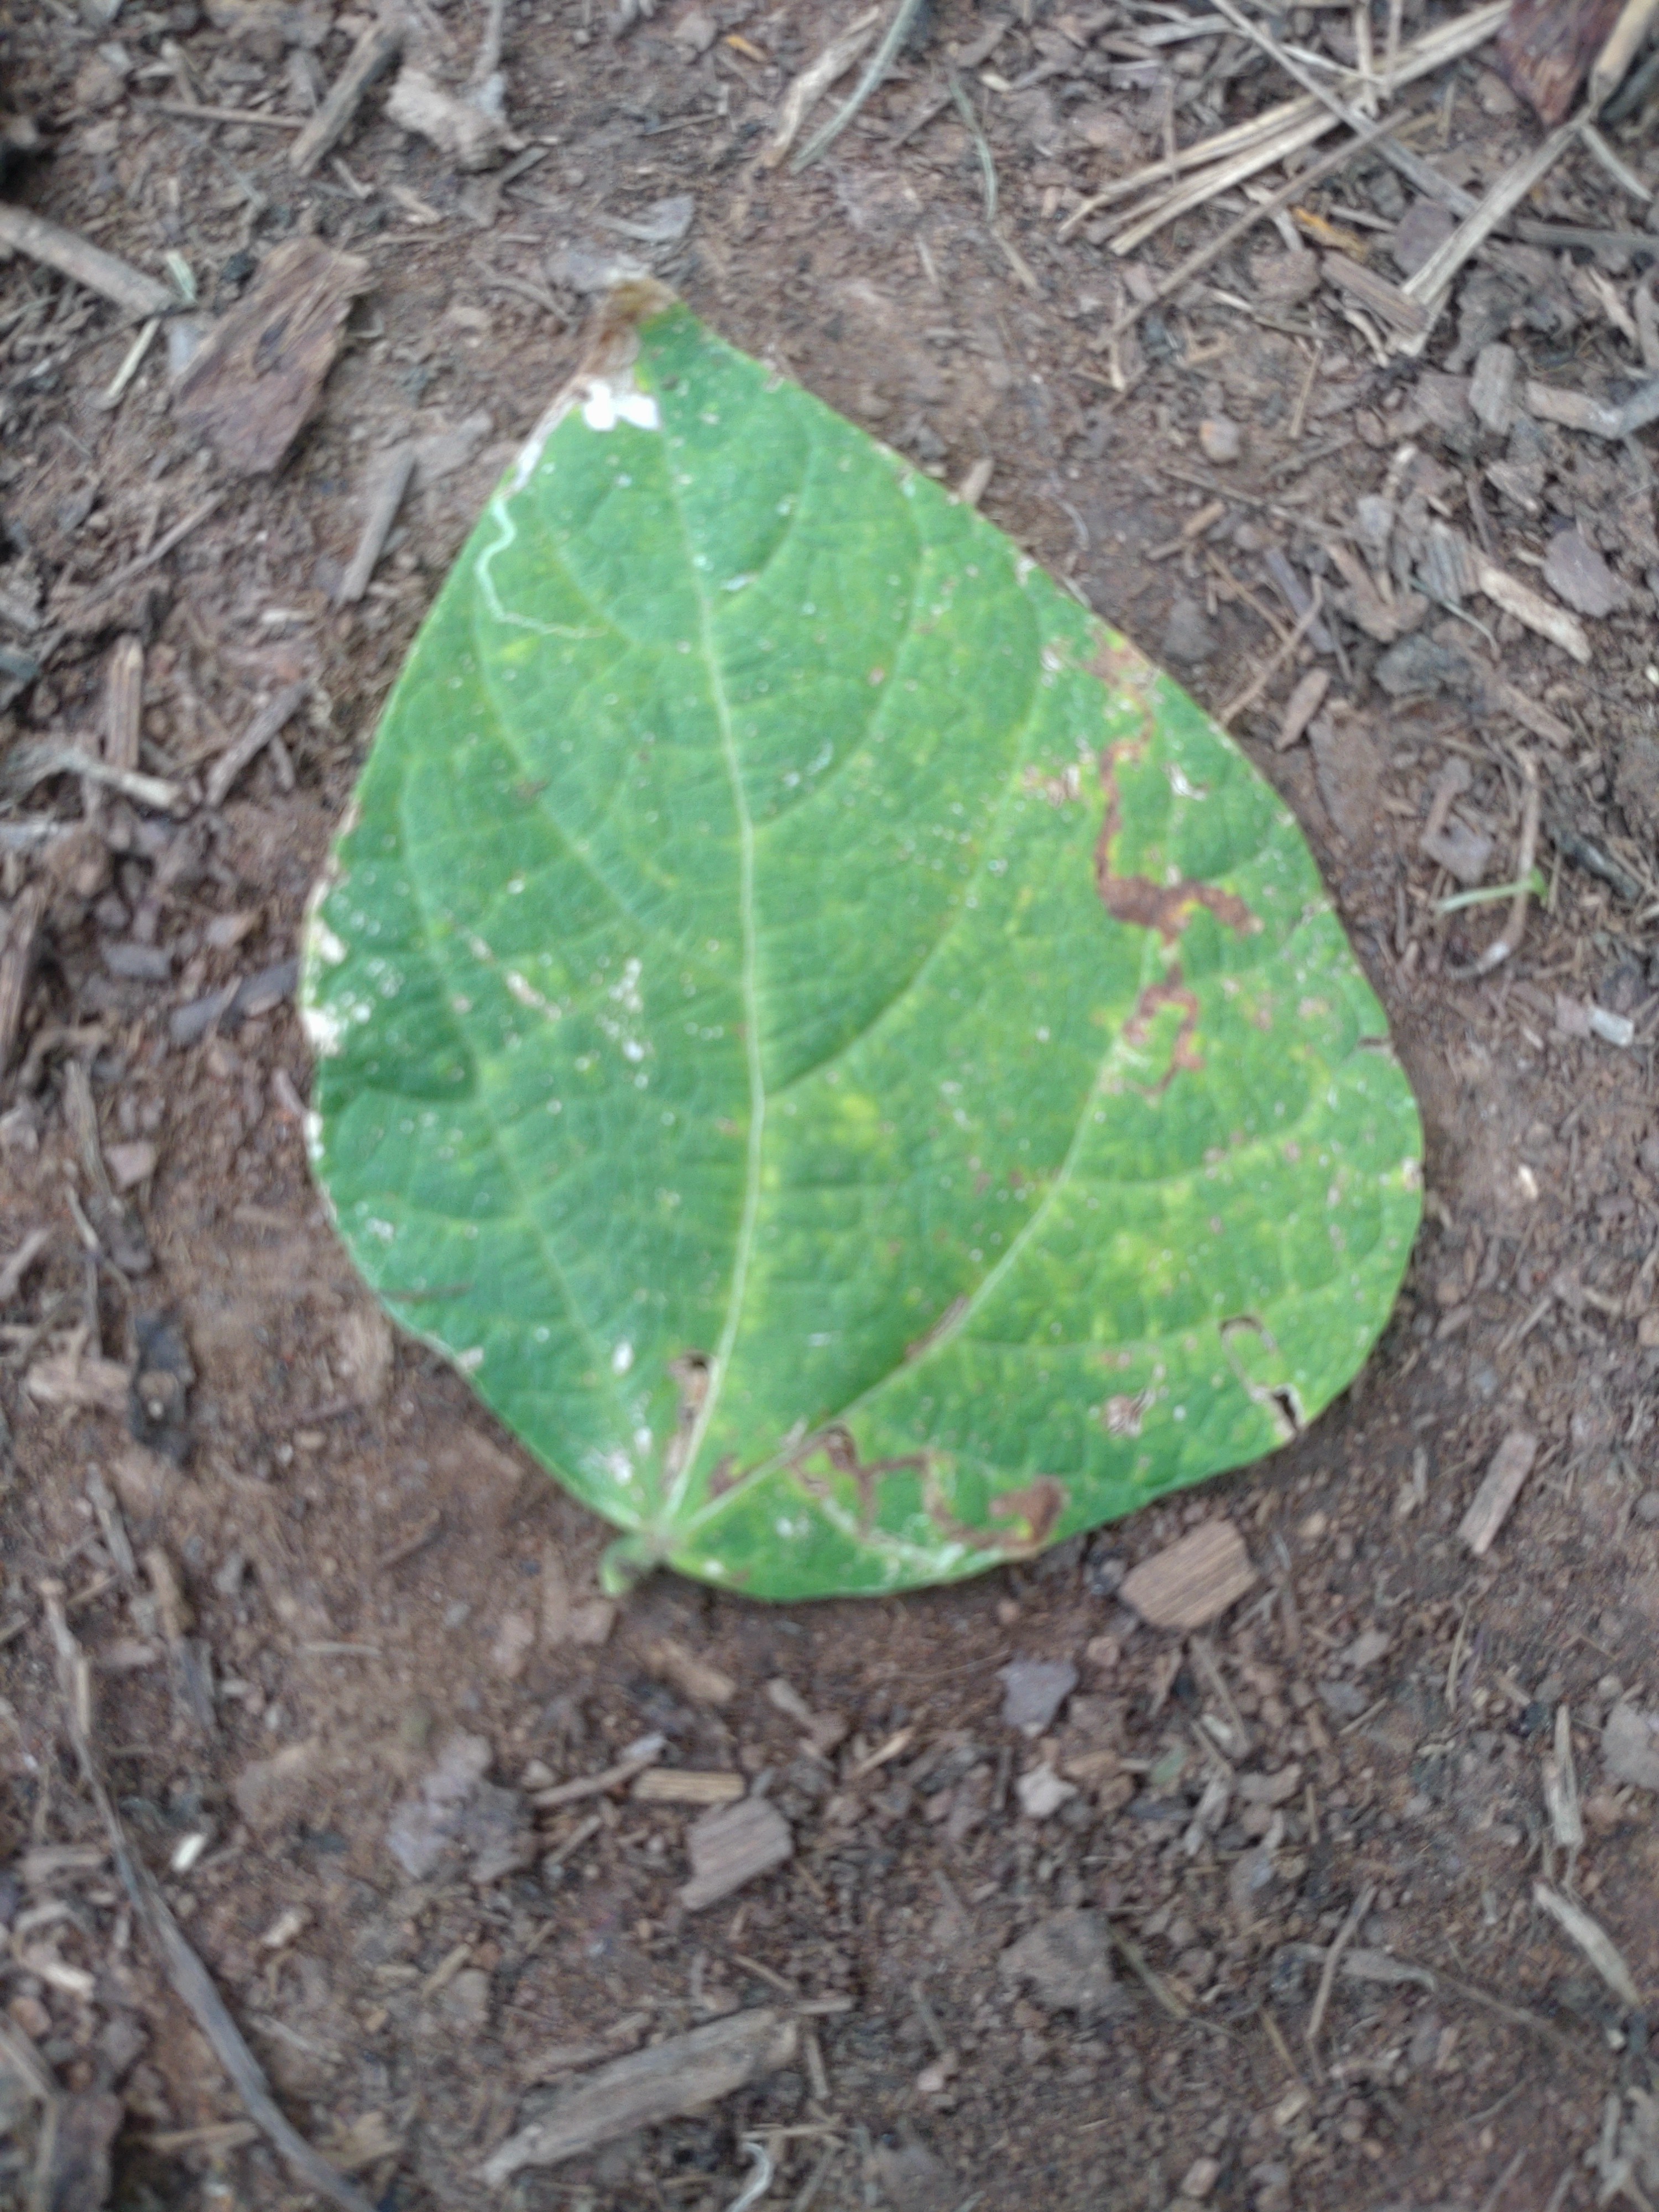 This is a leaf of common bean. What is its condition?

anthracnose
